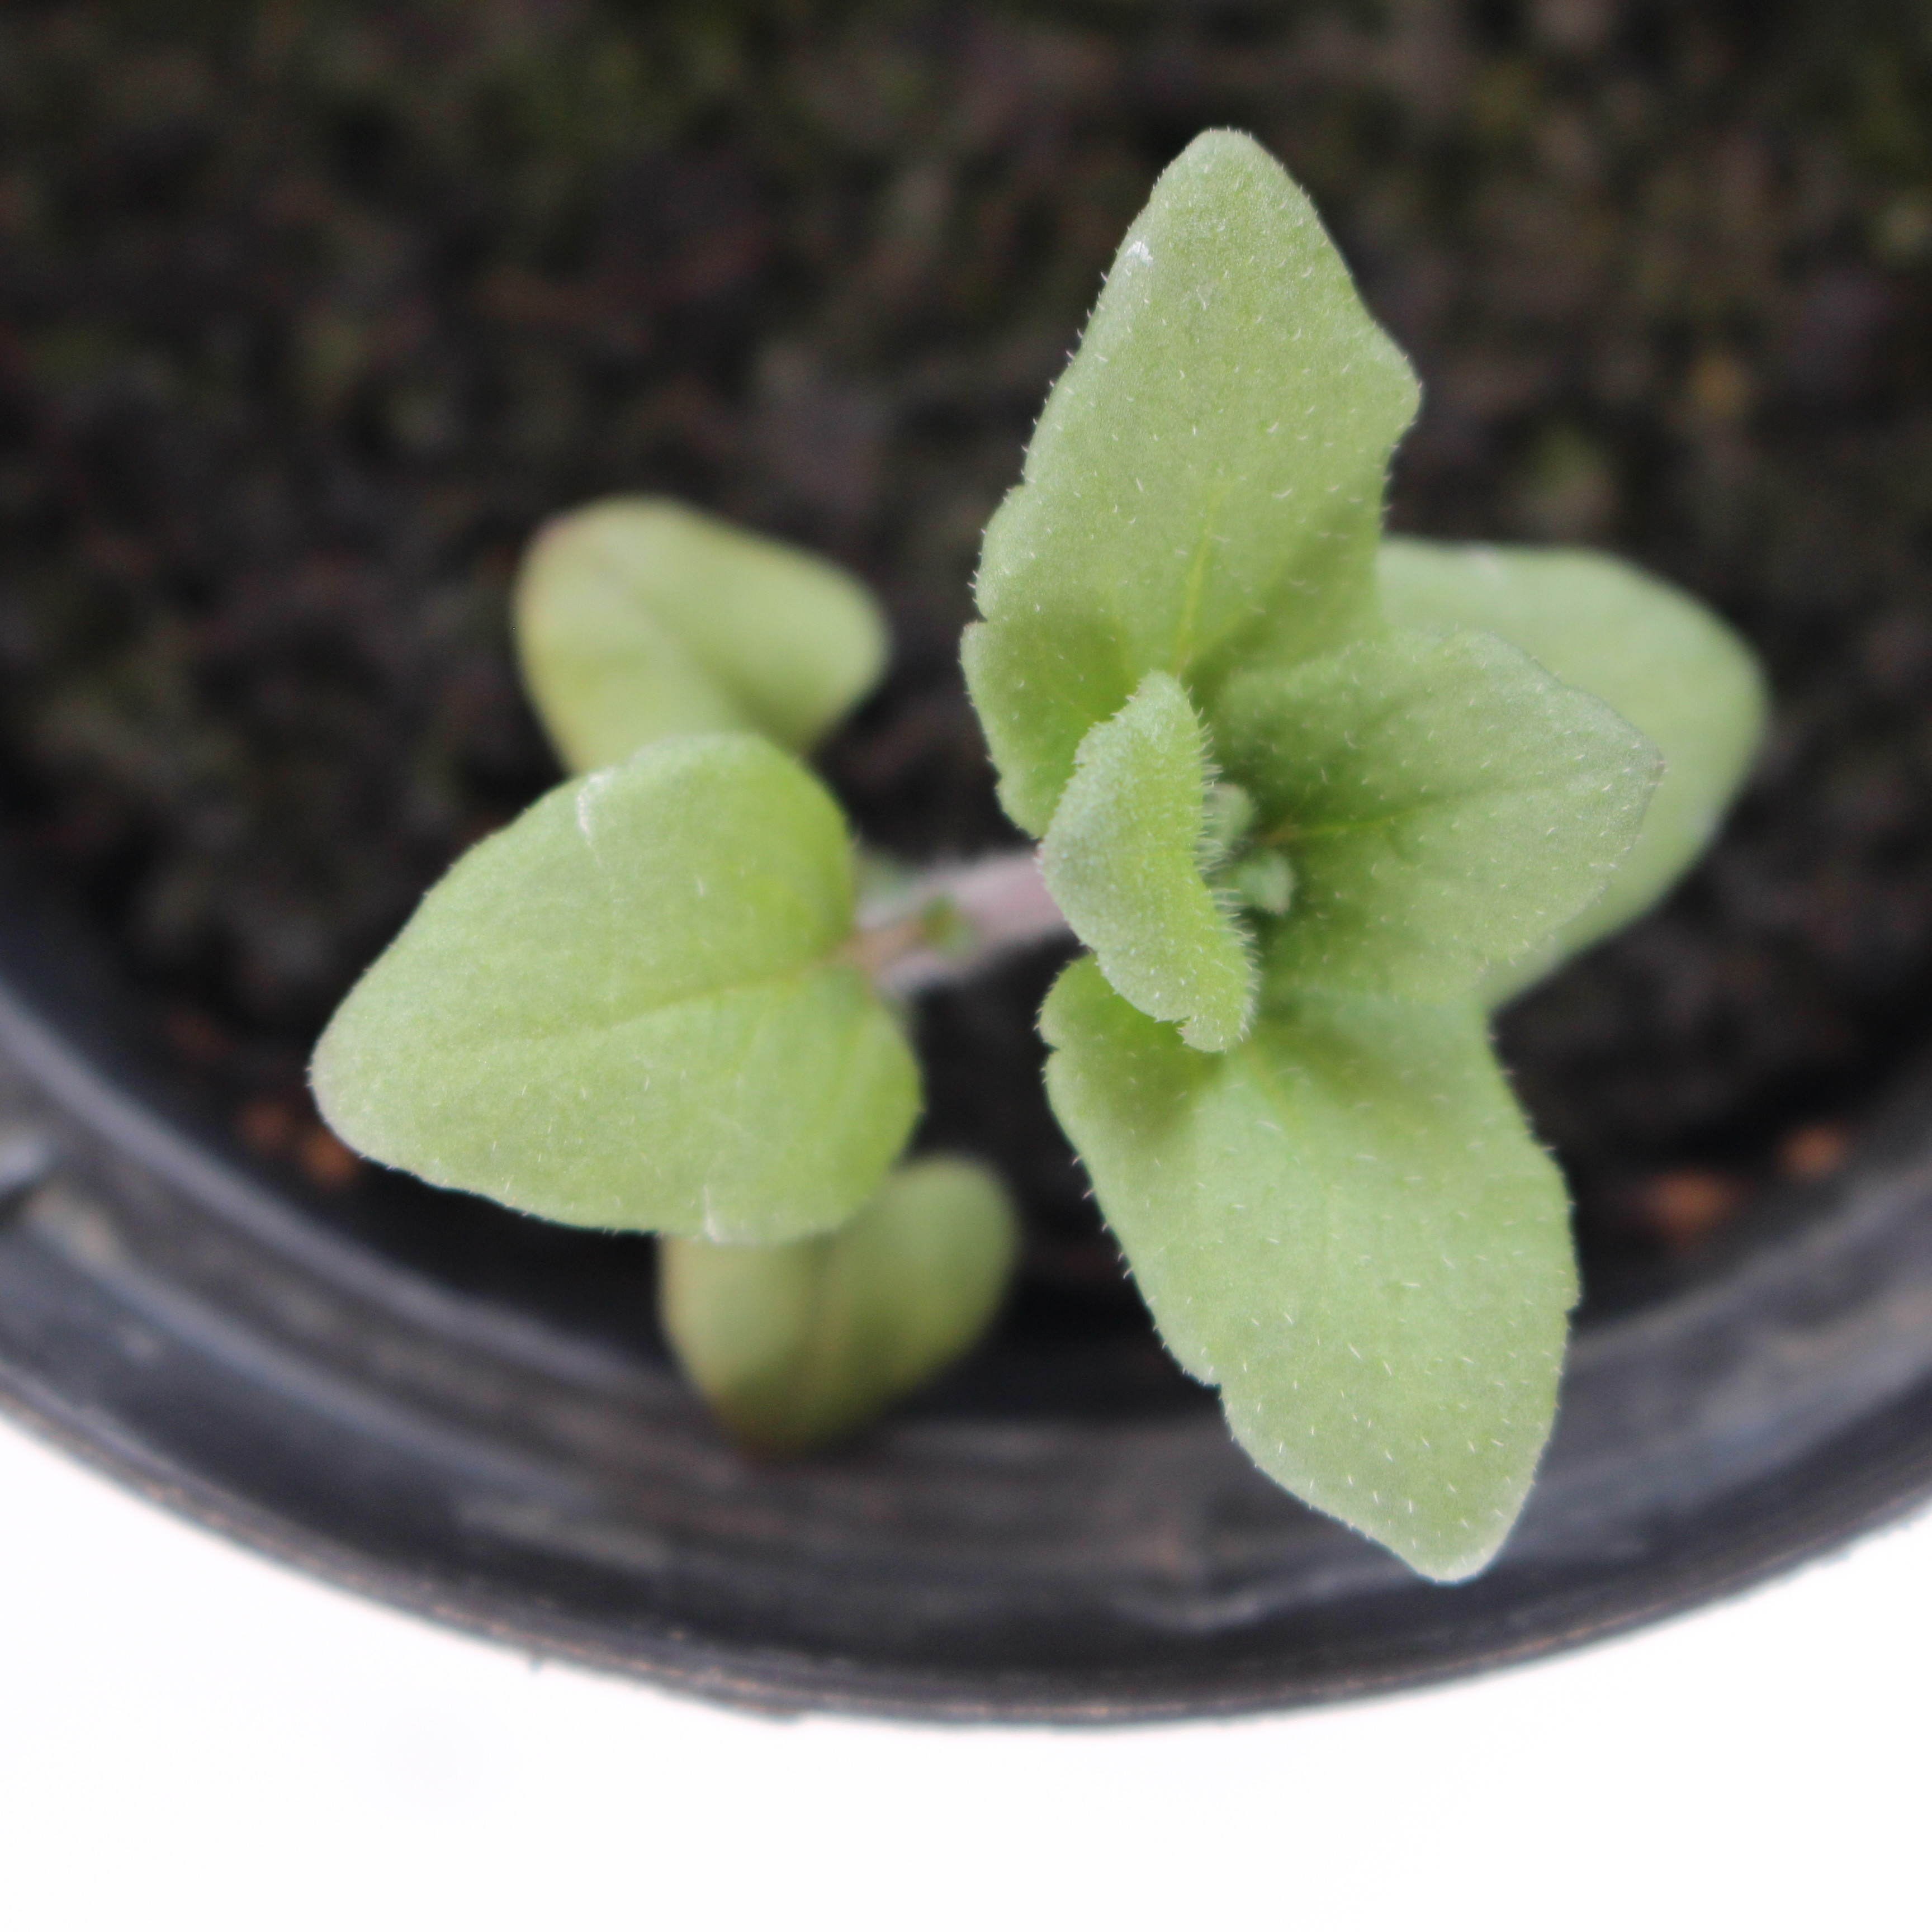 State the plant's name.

Veronica persica
